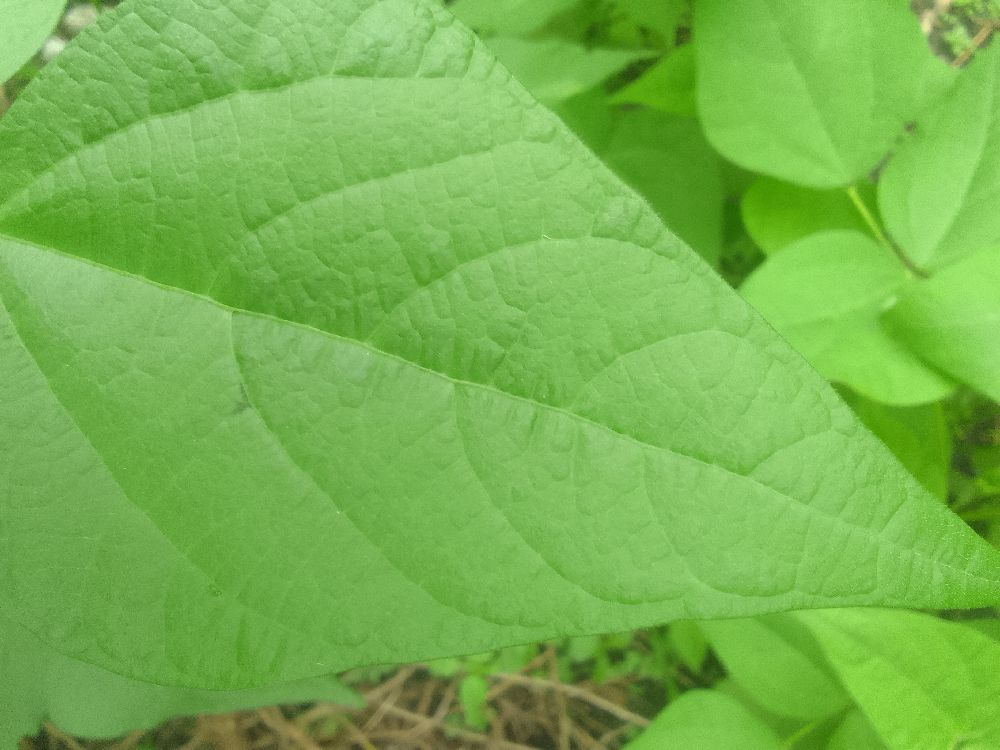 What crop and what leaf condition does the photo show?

common bean, healthy
